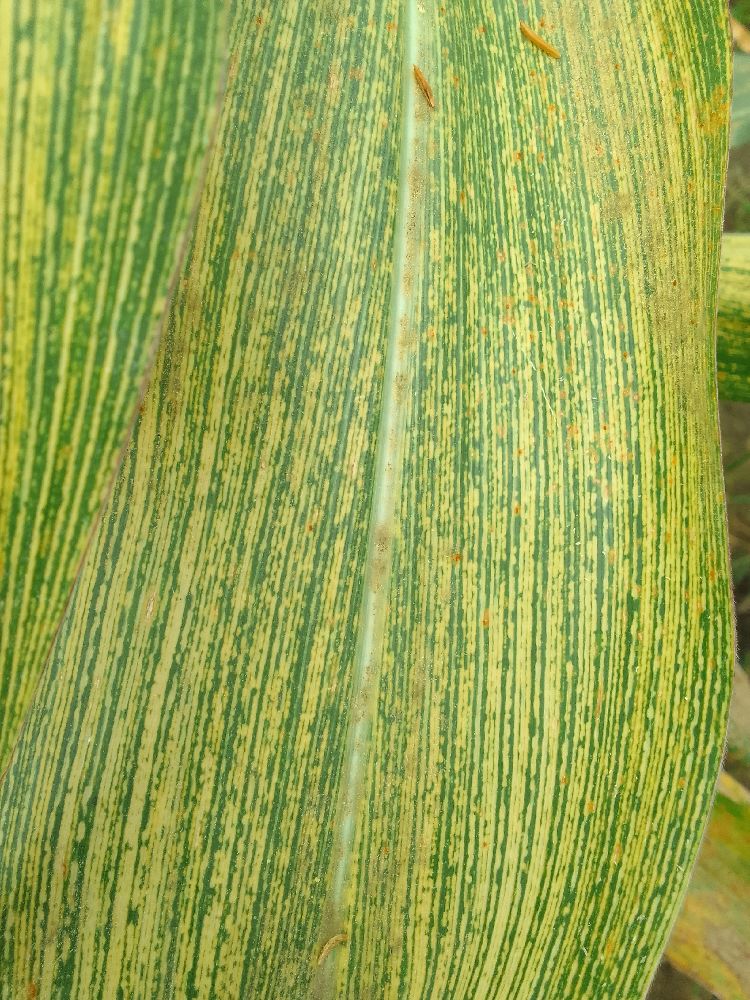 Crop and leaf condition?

maize, maize streak virus
